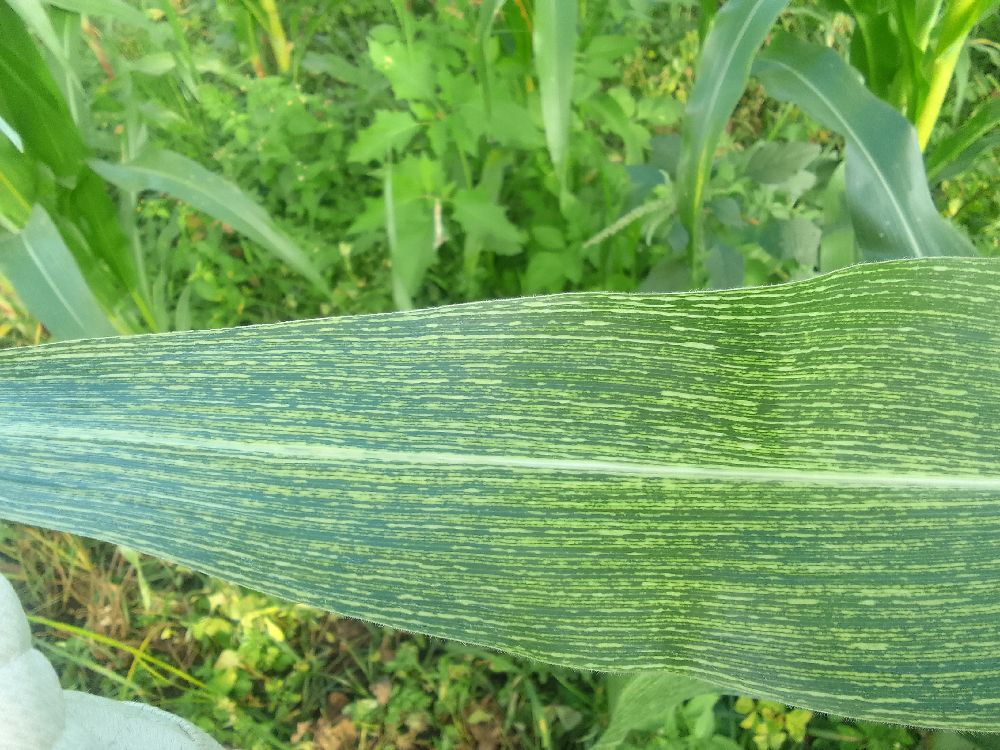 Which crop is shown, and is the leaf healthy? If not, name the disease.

maize, maize streak virus
